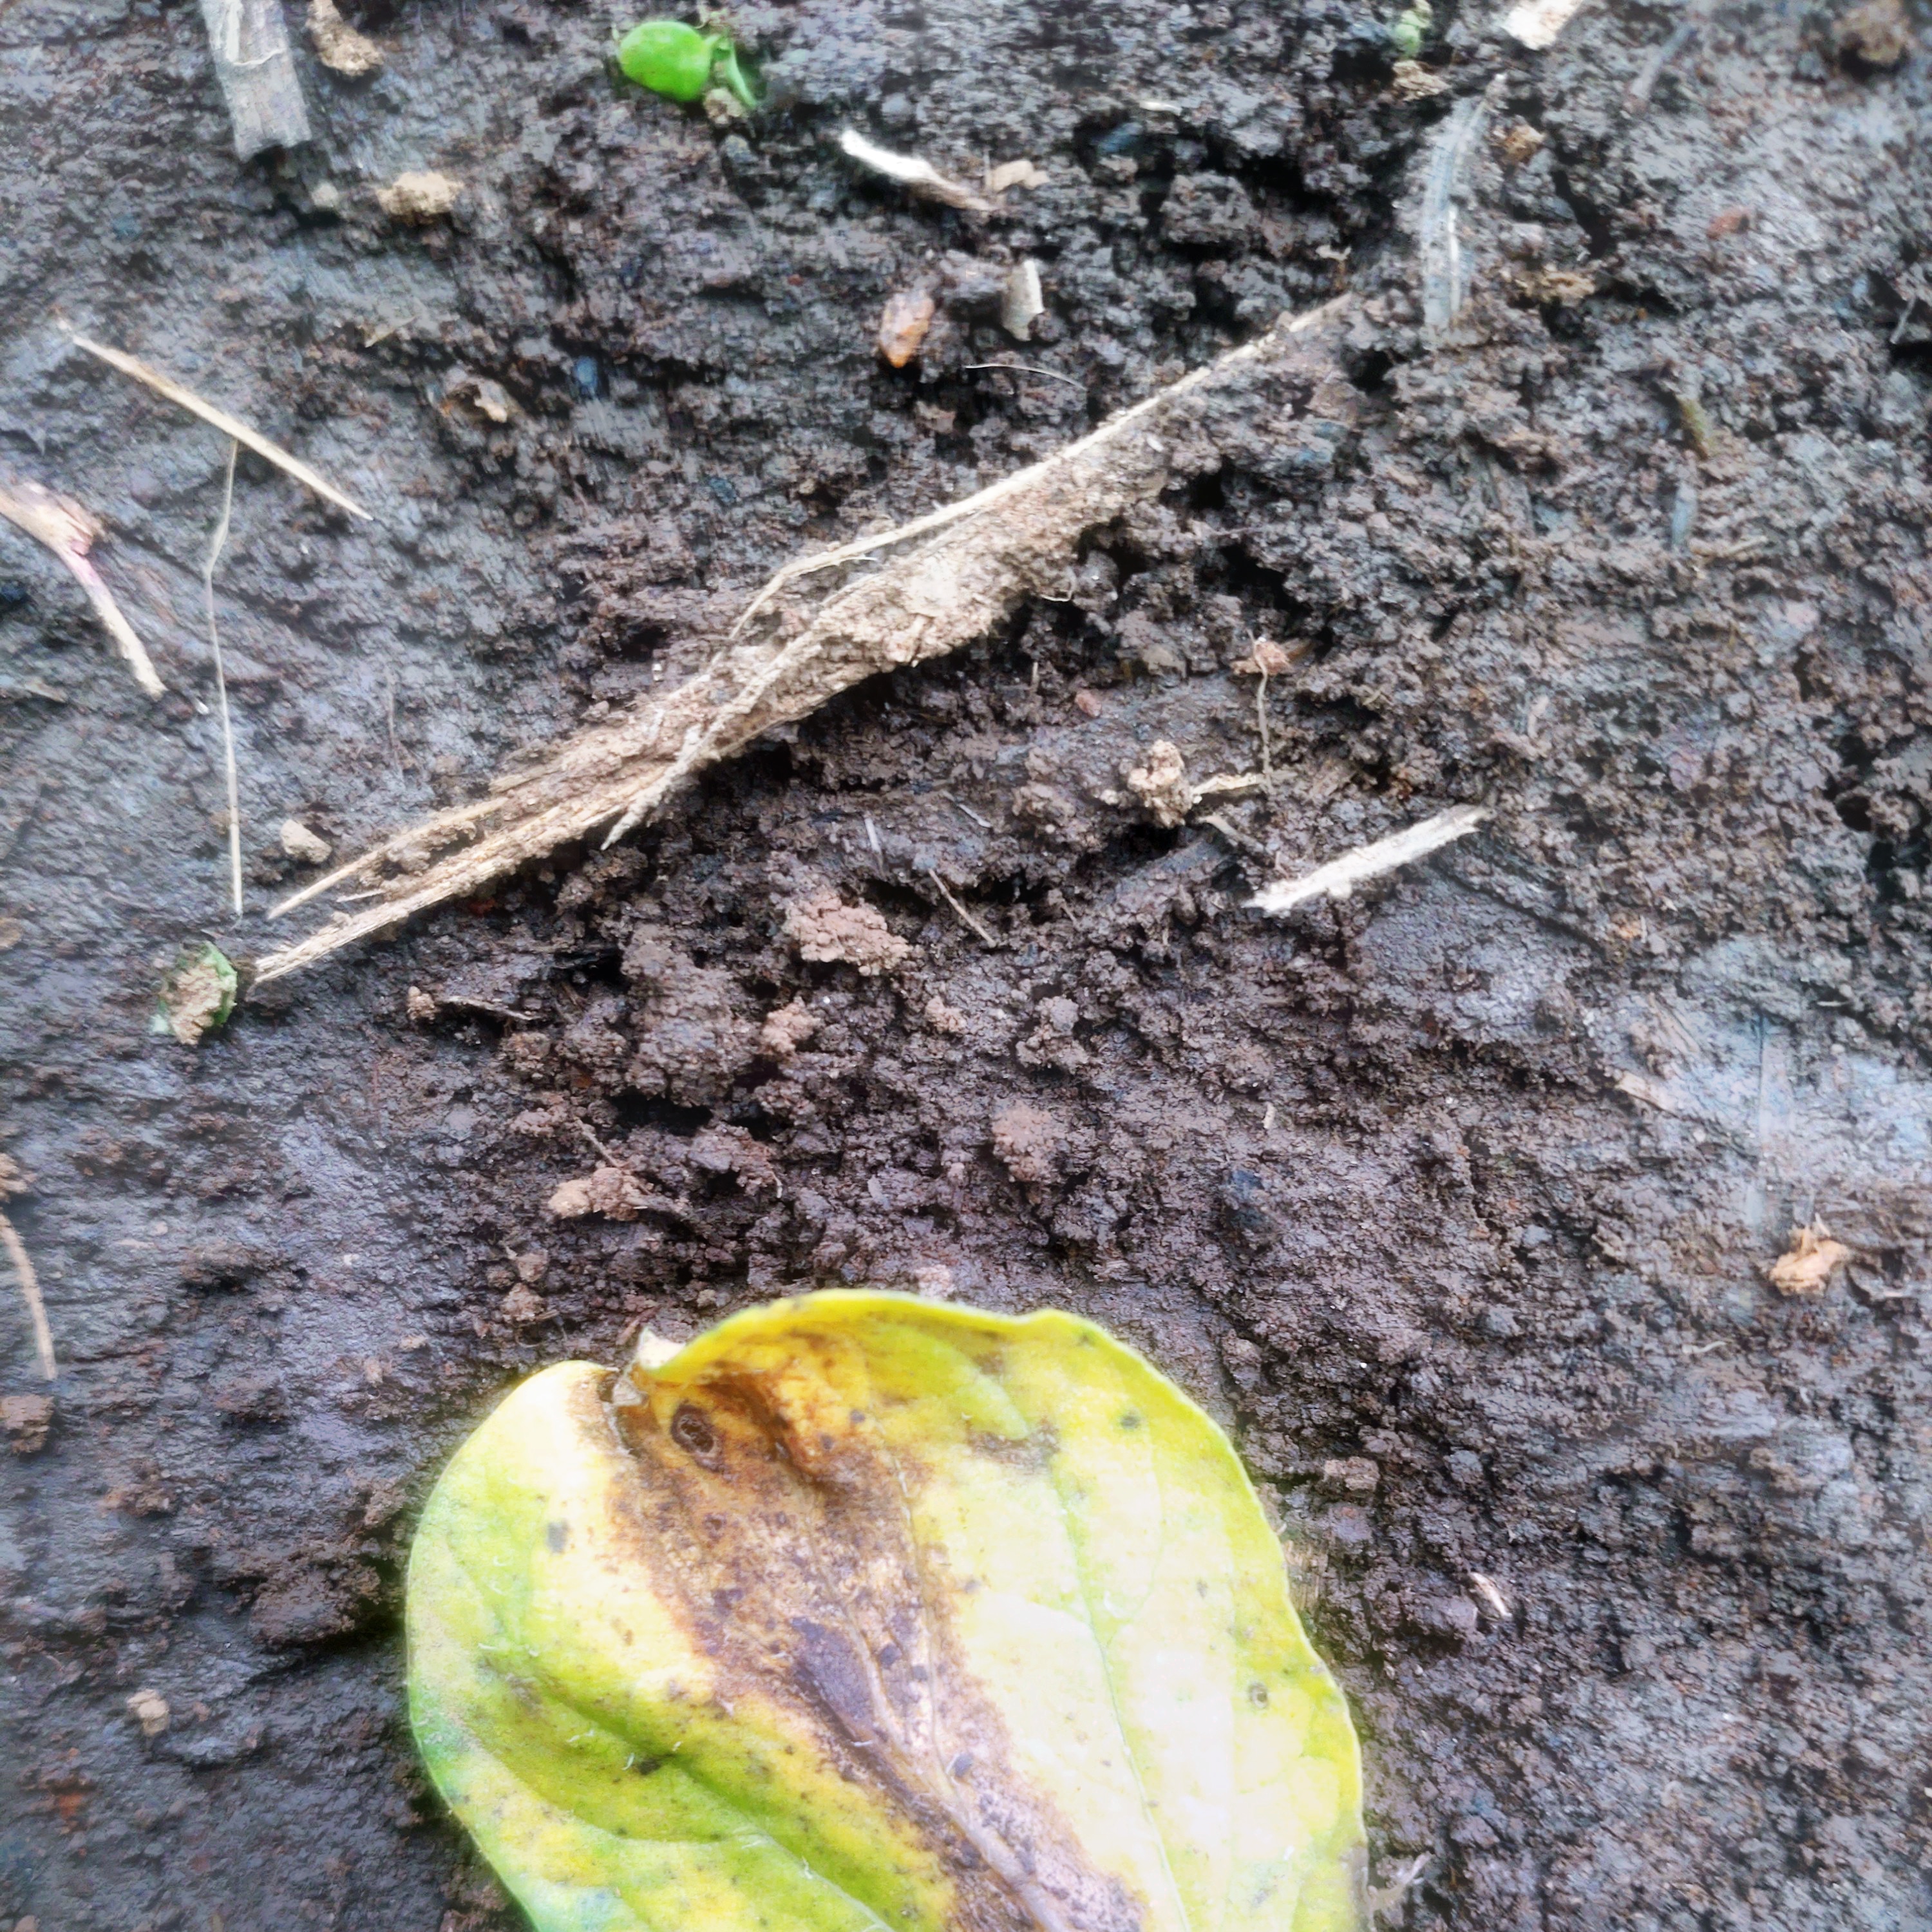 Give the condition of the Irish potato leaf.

late blight
